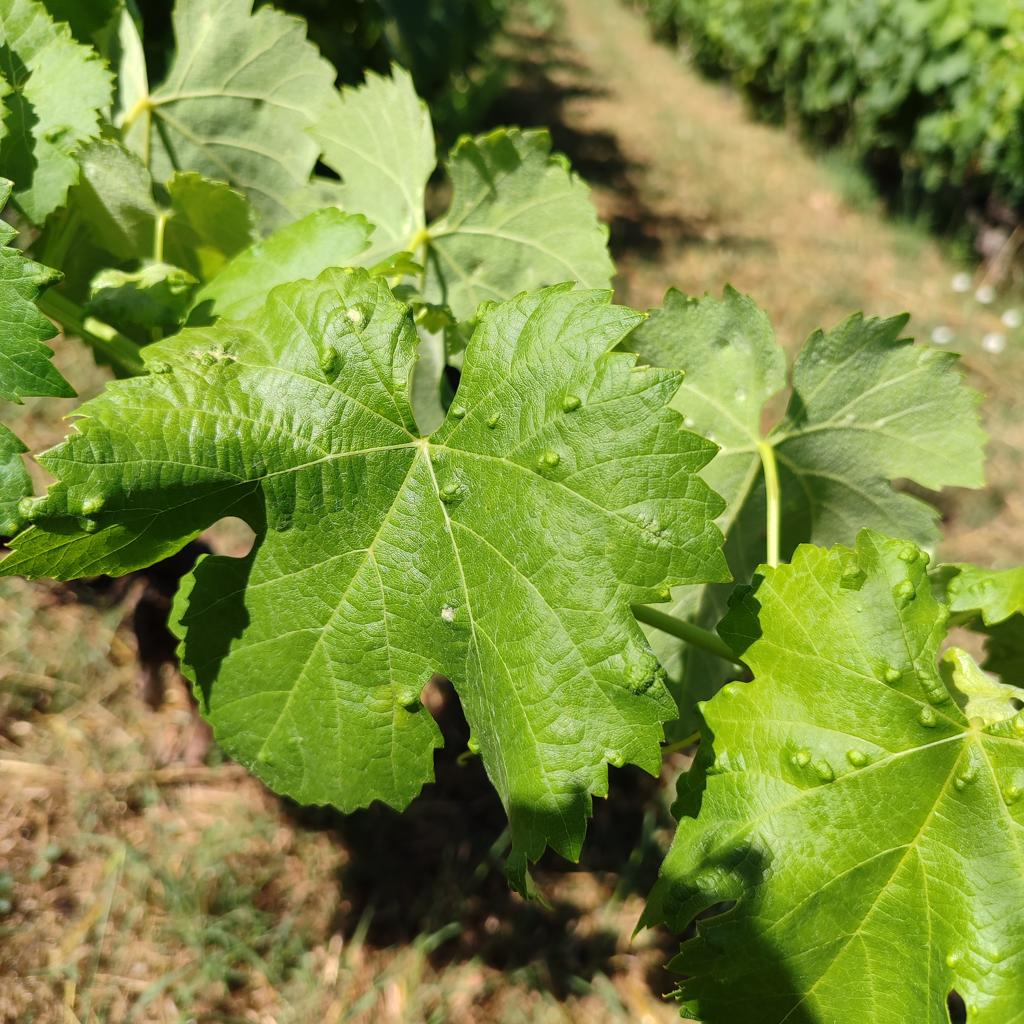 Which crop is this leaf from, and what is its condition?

grapevine, erineum mite
